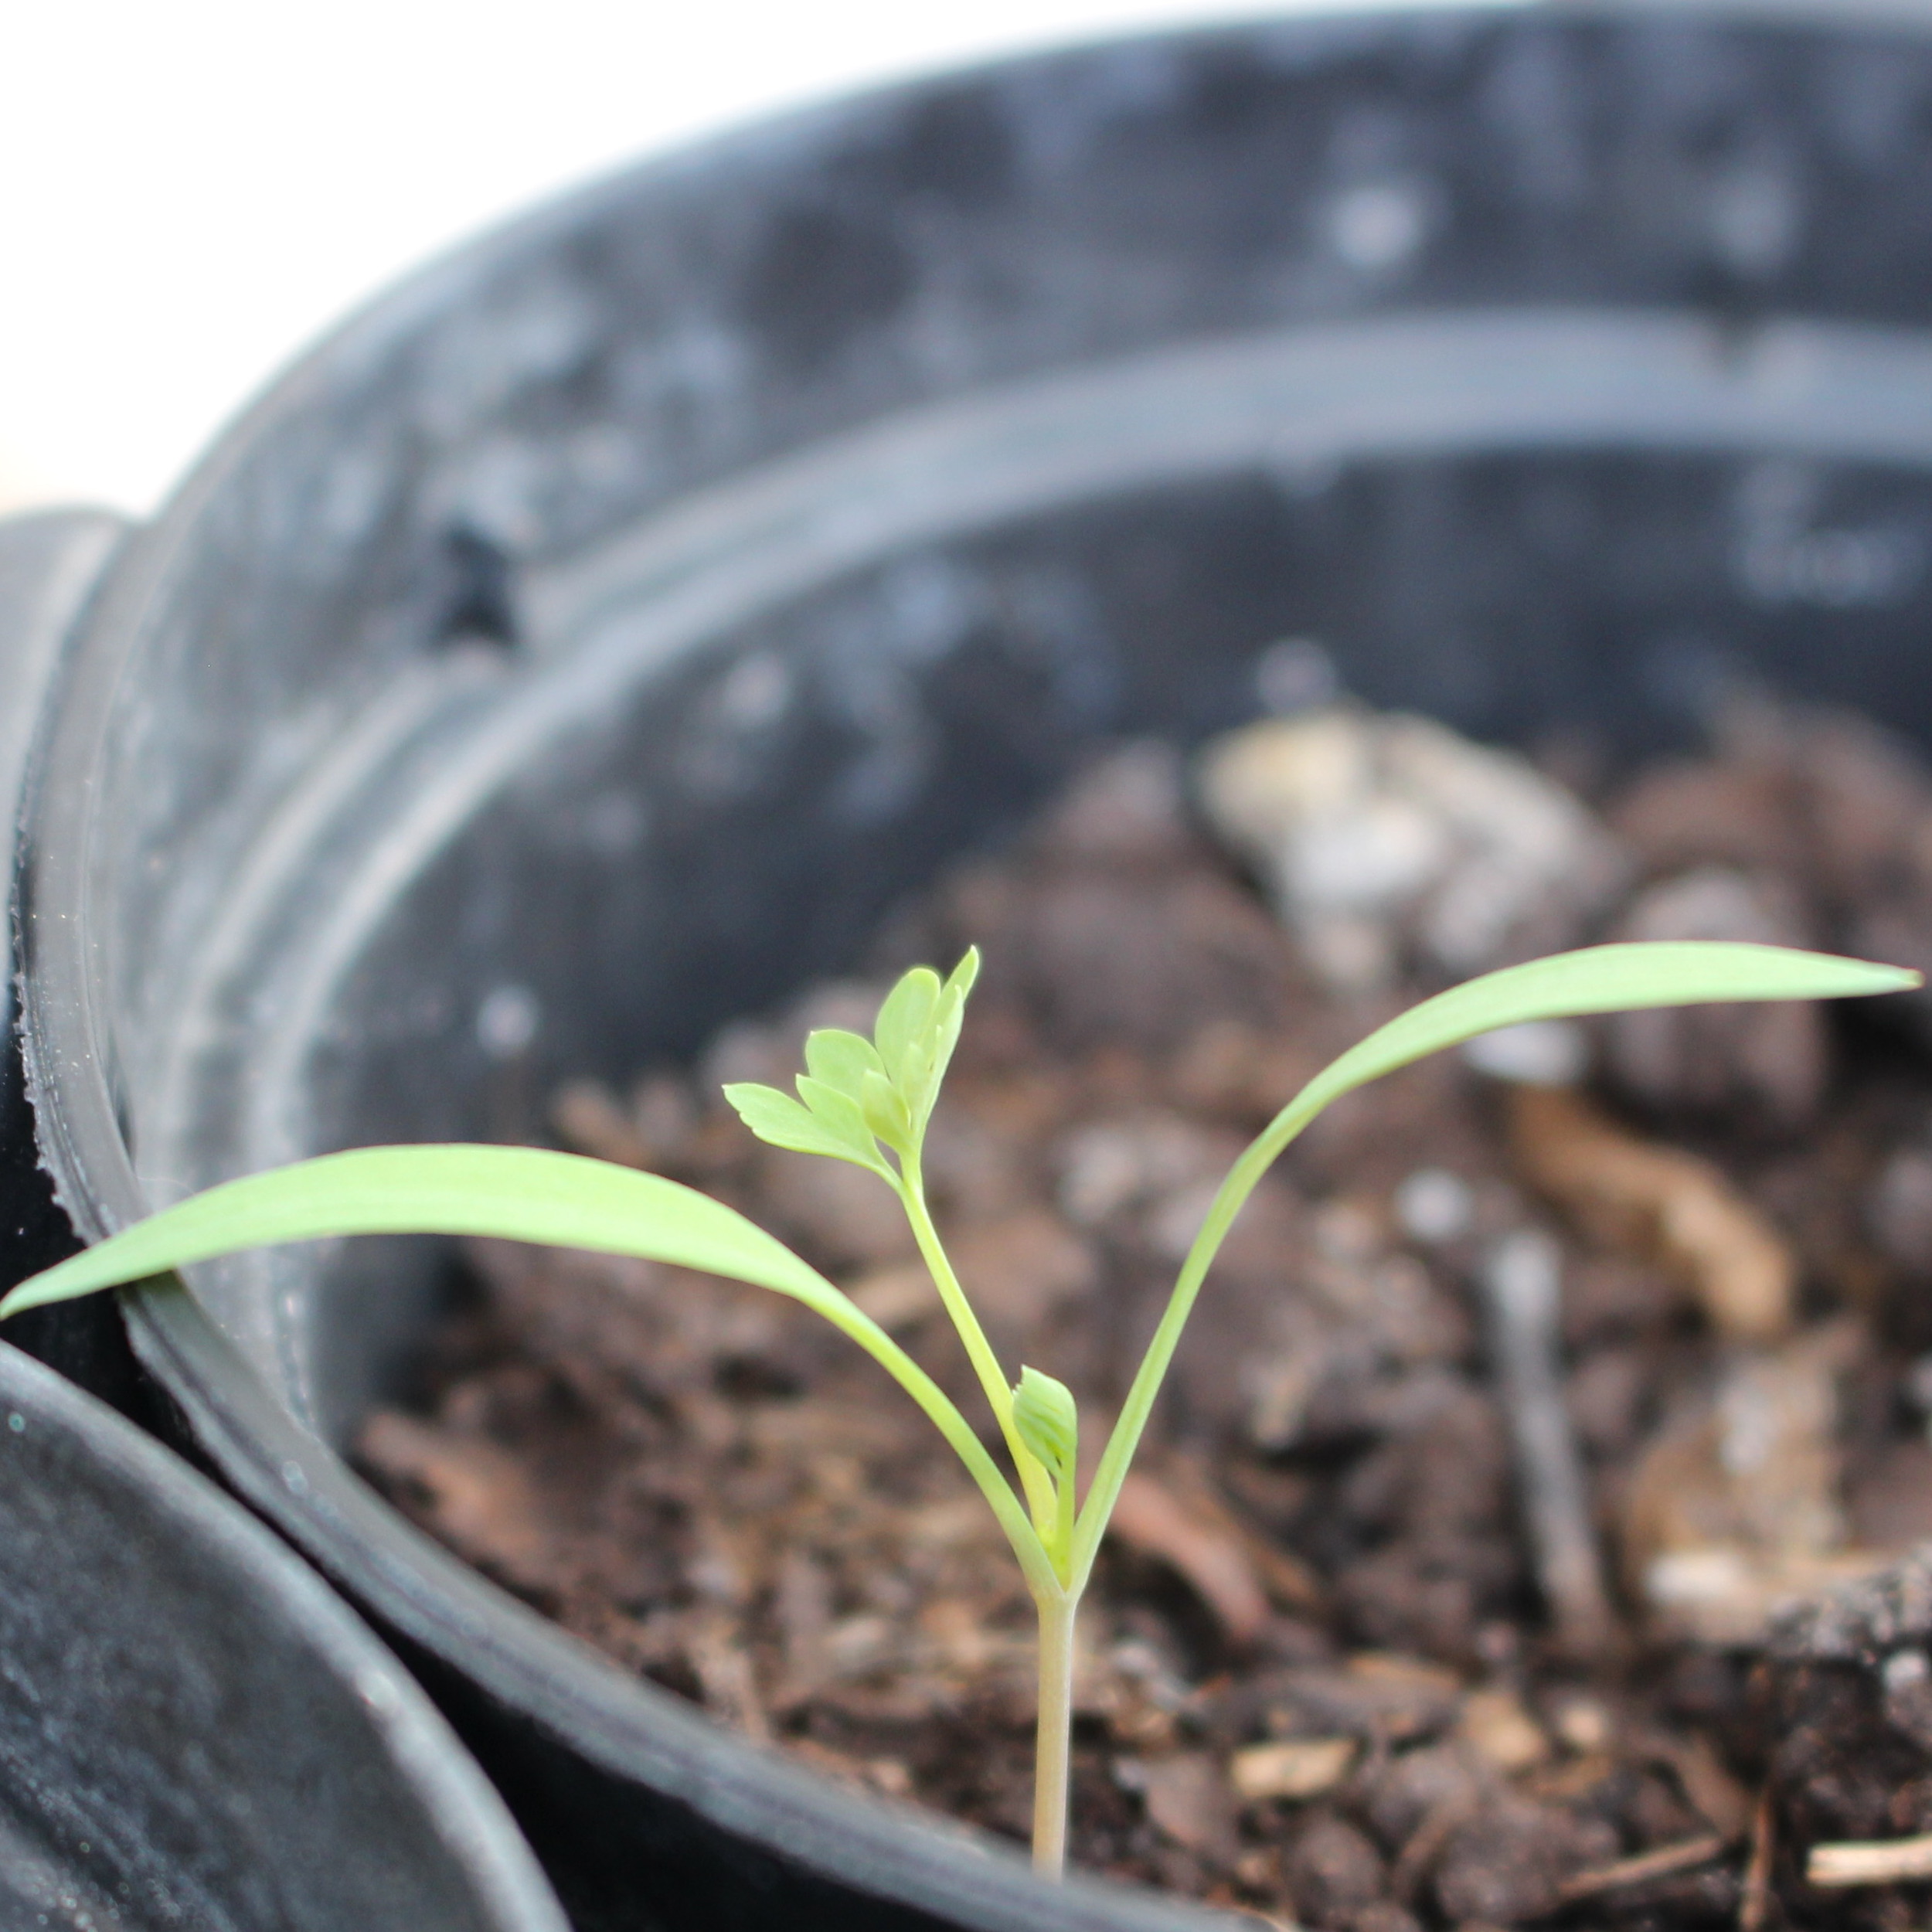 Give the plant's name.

Fumaria officinalis
